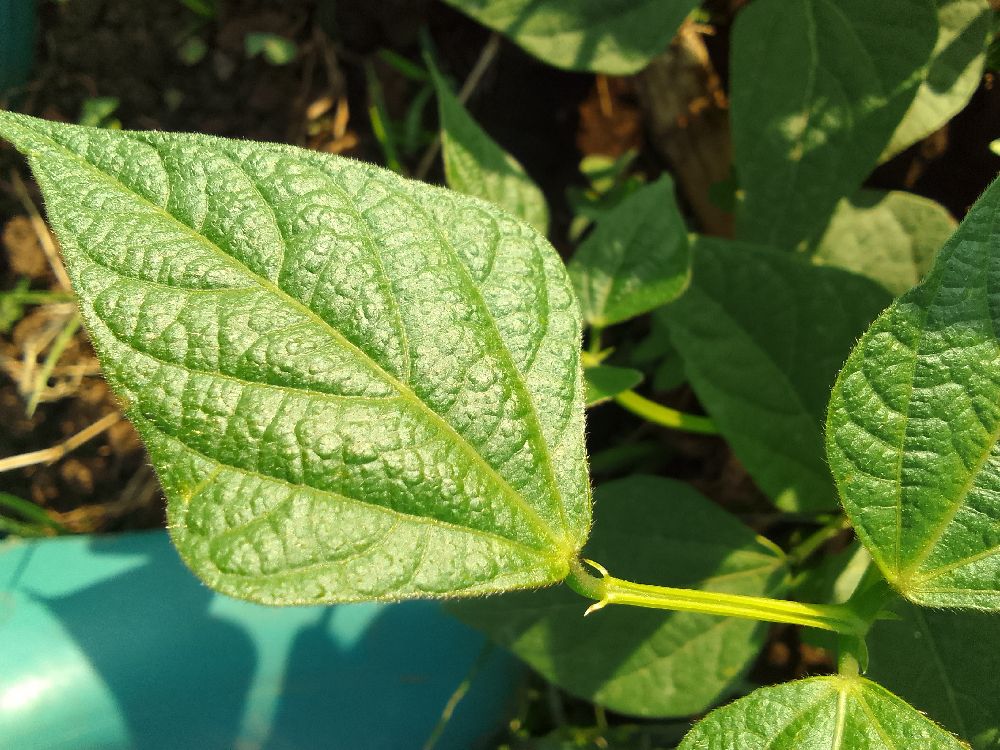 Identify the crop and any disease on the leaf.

common bean, healthy
